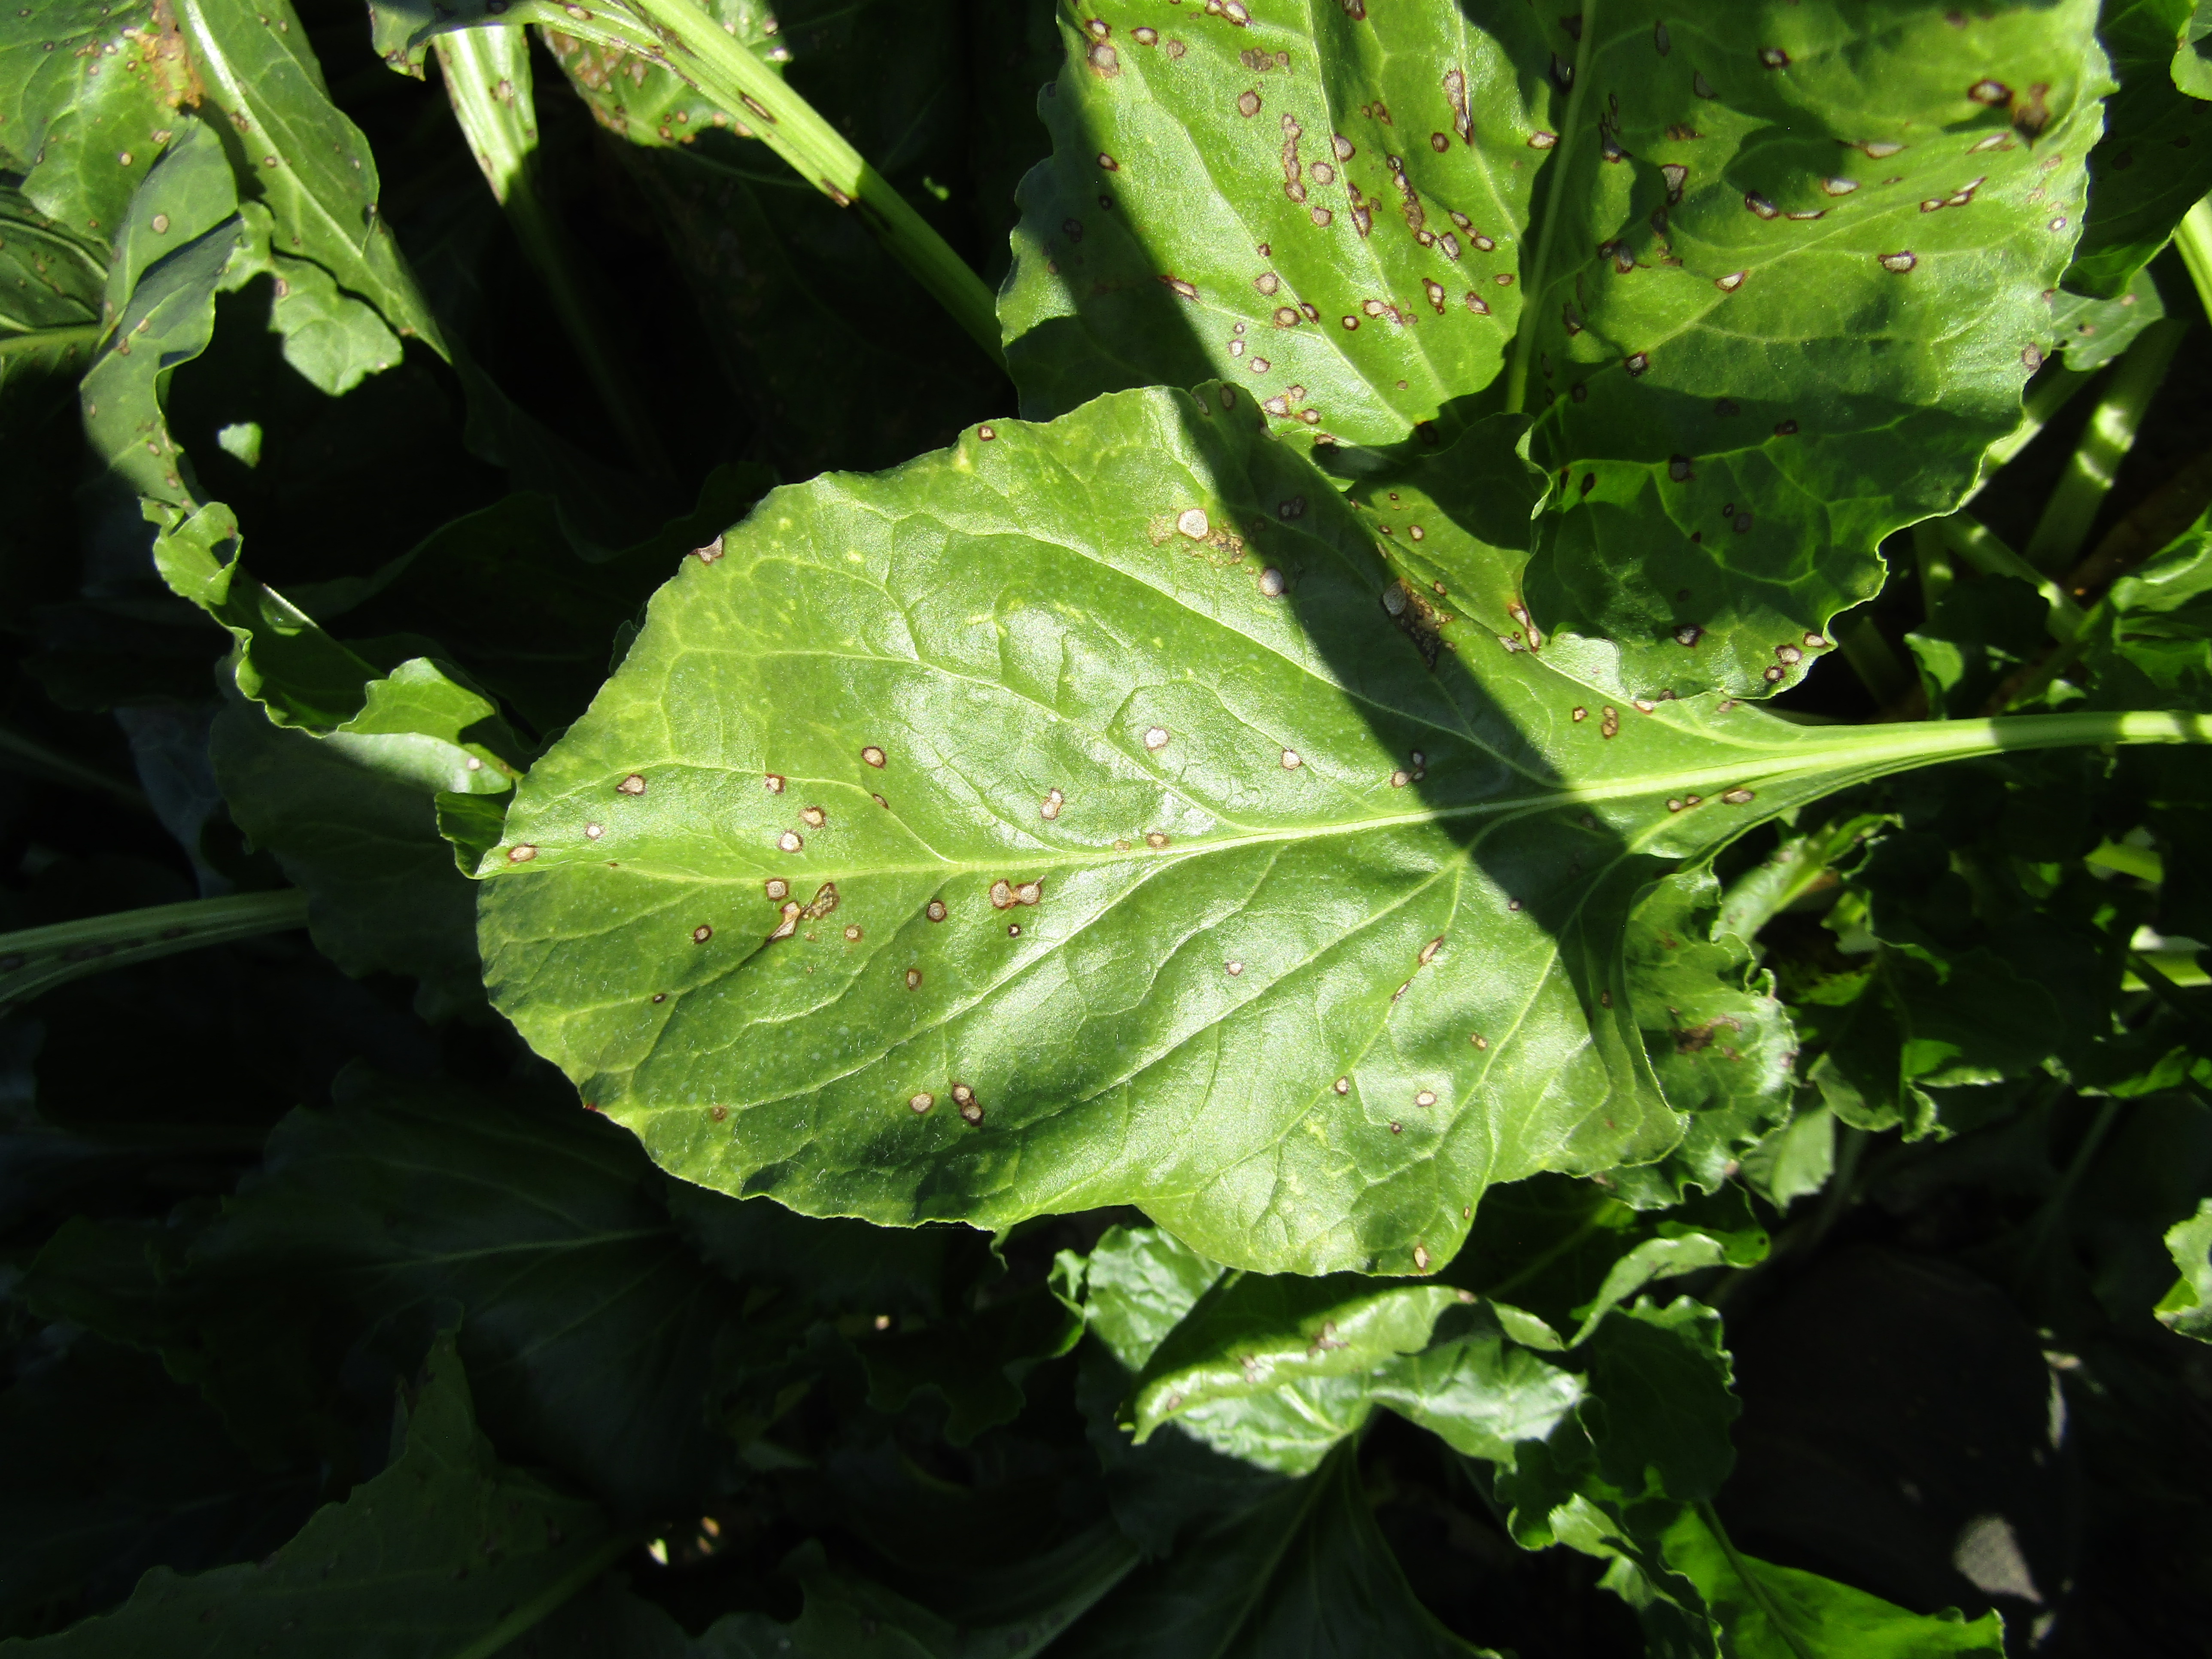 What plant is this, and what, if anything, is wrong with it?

beet, cercospora
